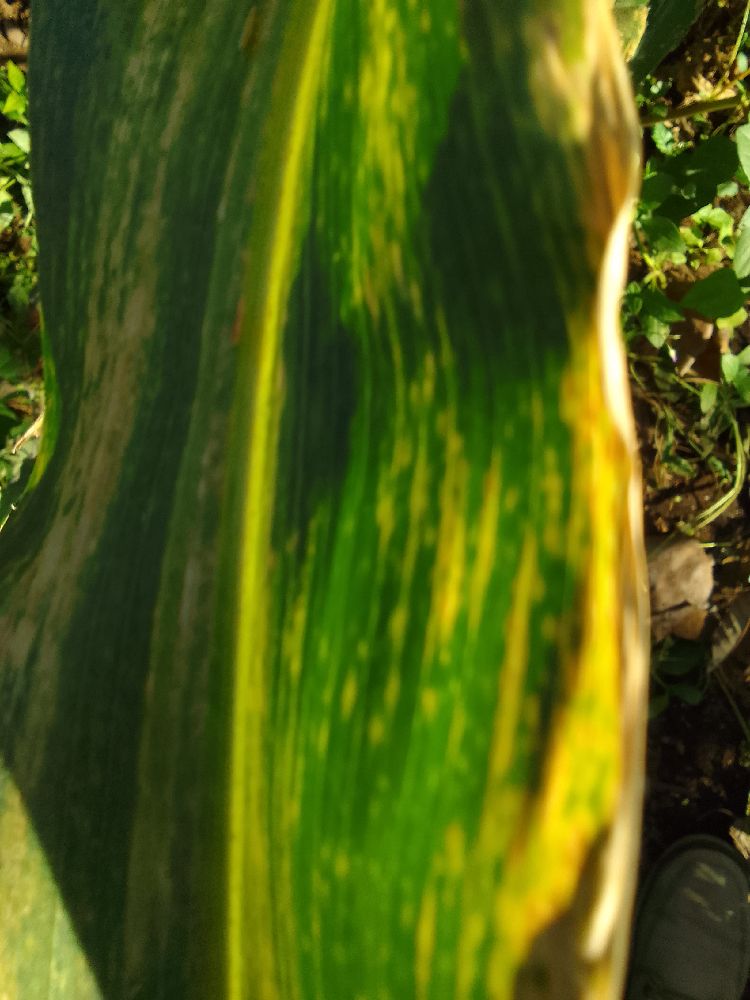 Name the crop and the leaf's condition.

maize, maize lethal necrosis
